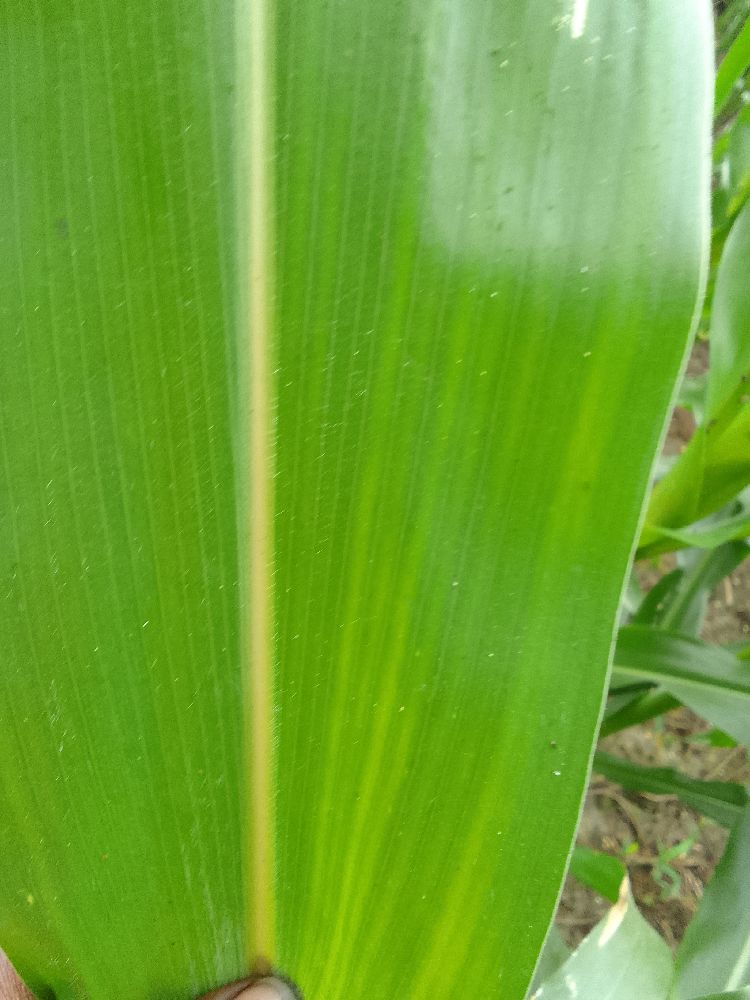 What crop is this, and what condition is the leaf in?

maize, healthy
